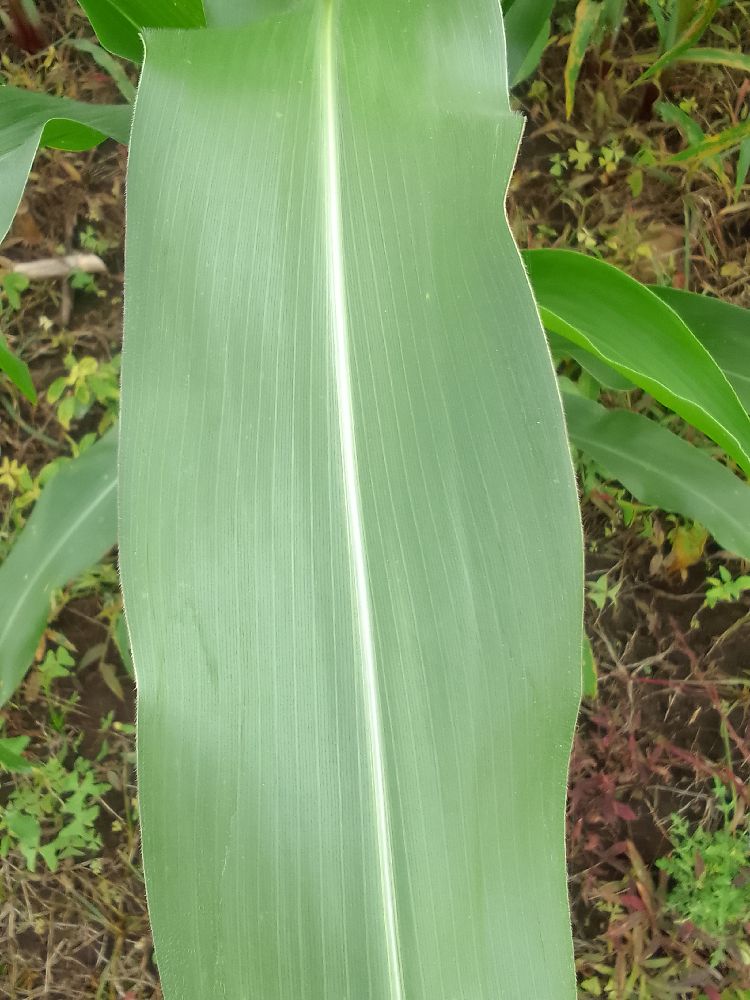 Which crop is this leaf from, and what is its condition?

maize, healthy
